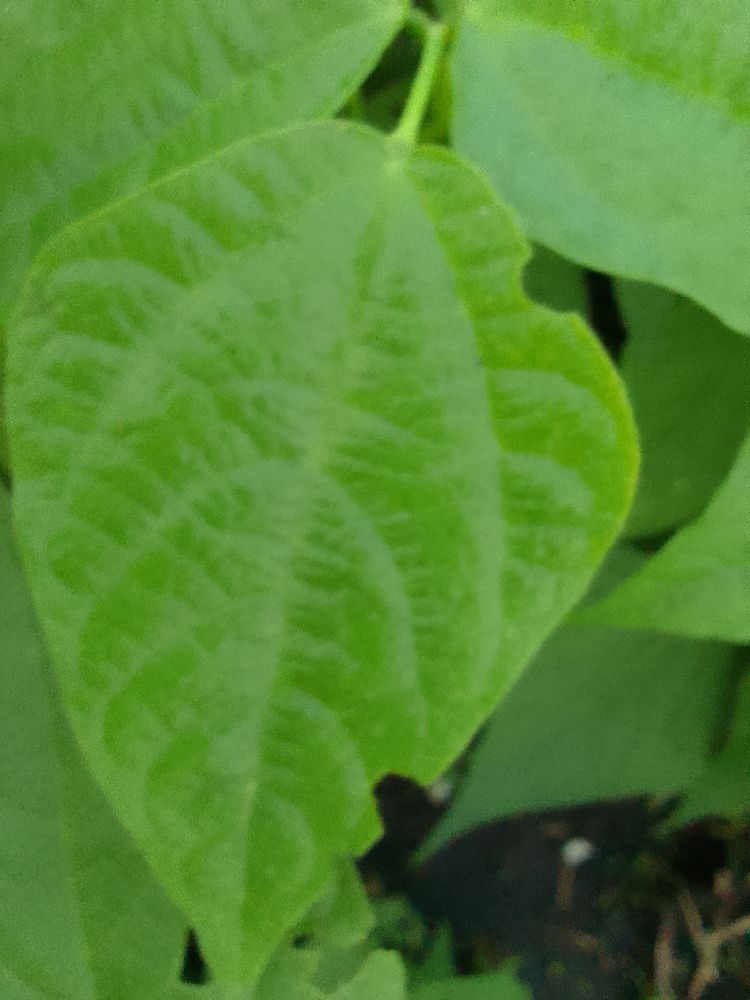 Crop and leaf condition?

common bean, healthy
